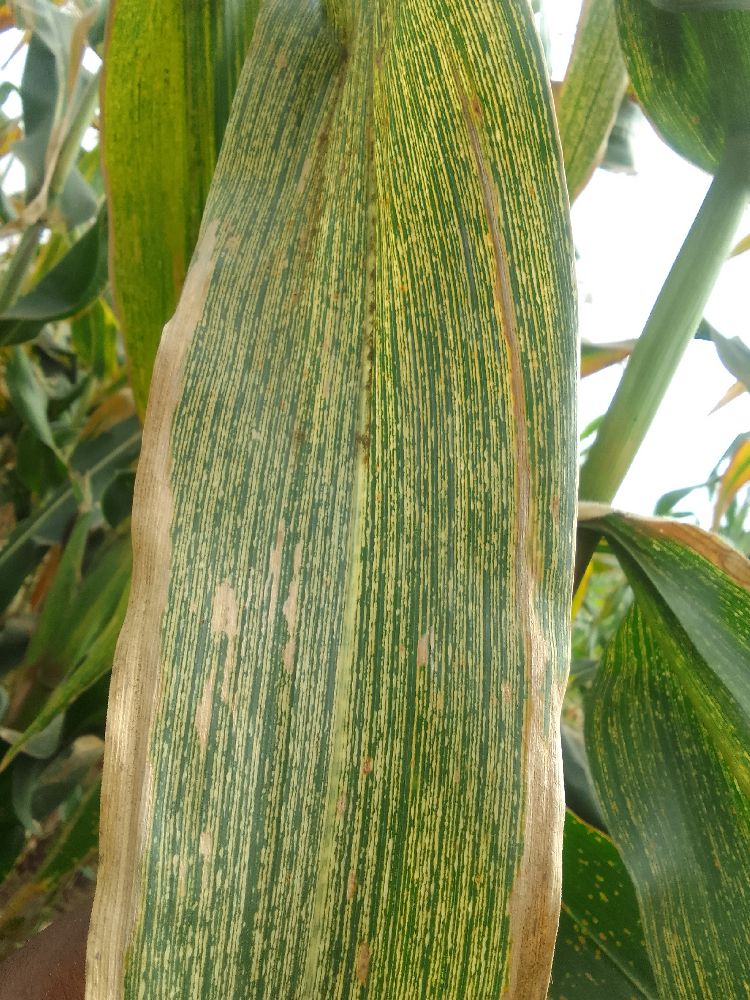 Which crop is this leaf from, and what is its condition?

maize, maize streak virus
